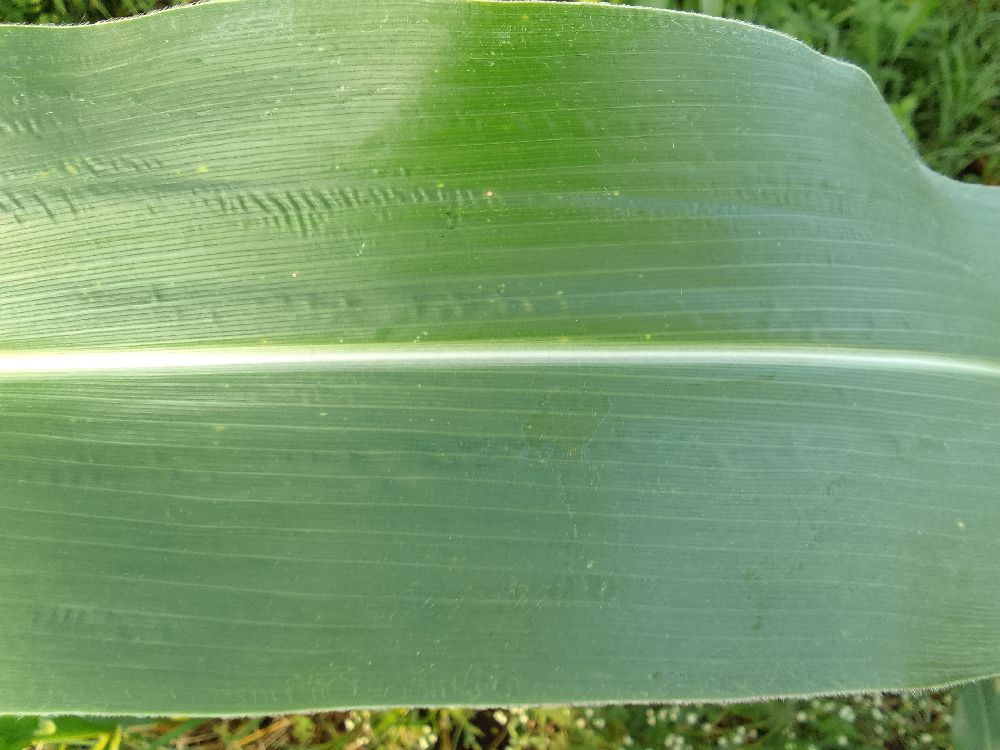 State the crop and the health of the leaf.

maize, healthy
